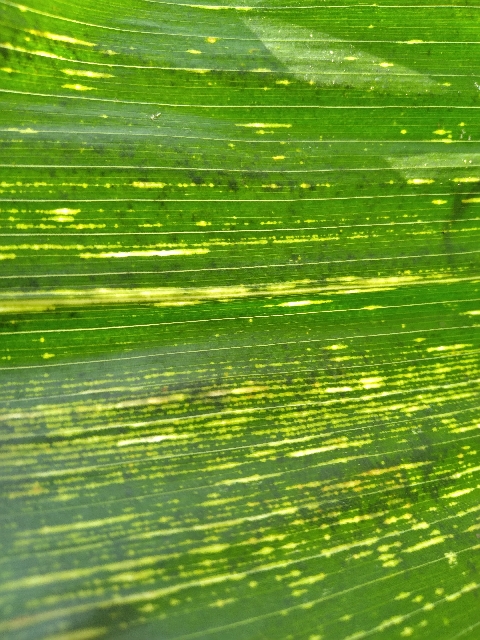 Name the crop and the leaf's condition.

maize, maize streak virus
